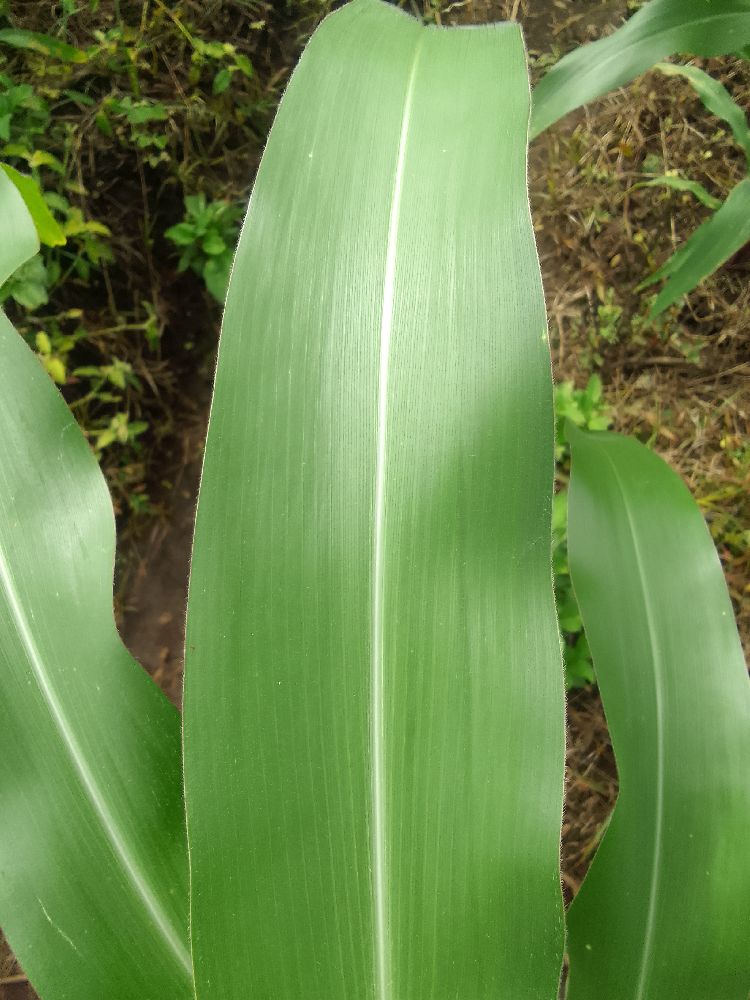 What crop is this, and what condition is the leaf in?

maize, healthy
